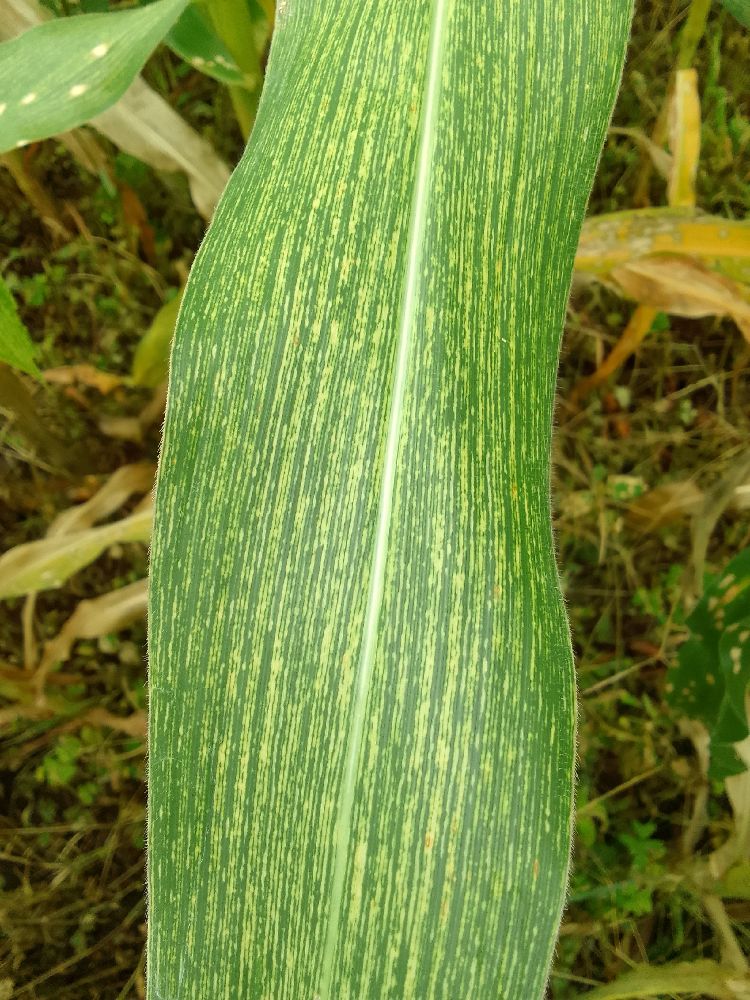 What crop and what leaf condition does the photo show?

maize, maize streak virus
